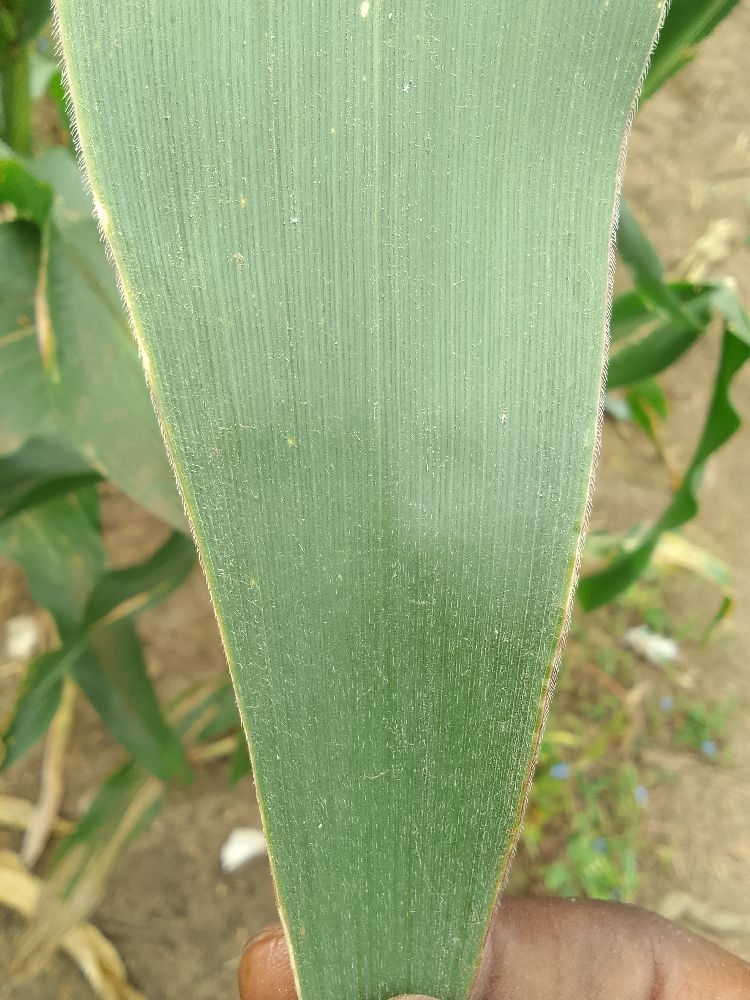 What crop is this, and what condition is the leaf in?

maize, healthy
